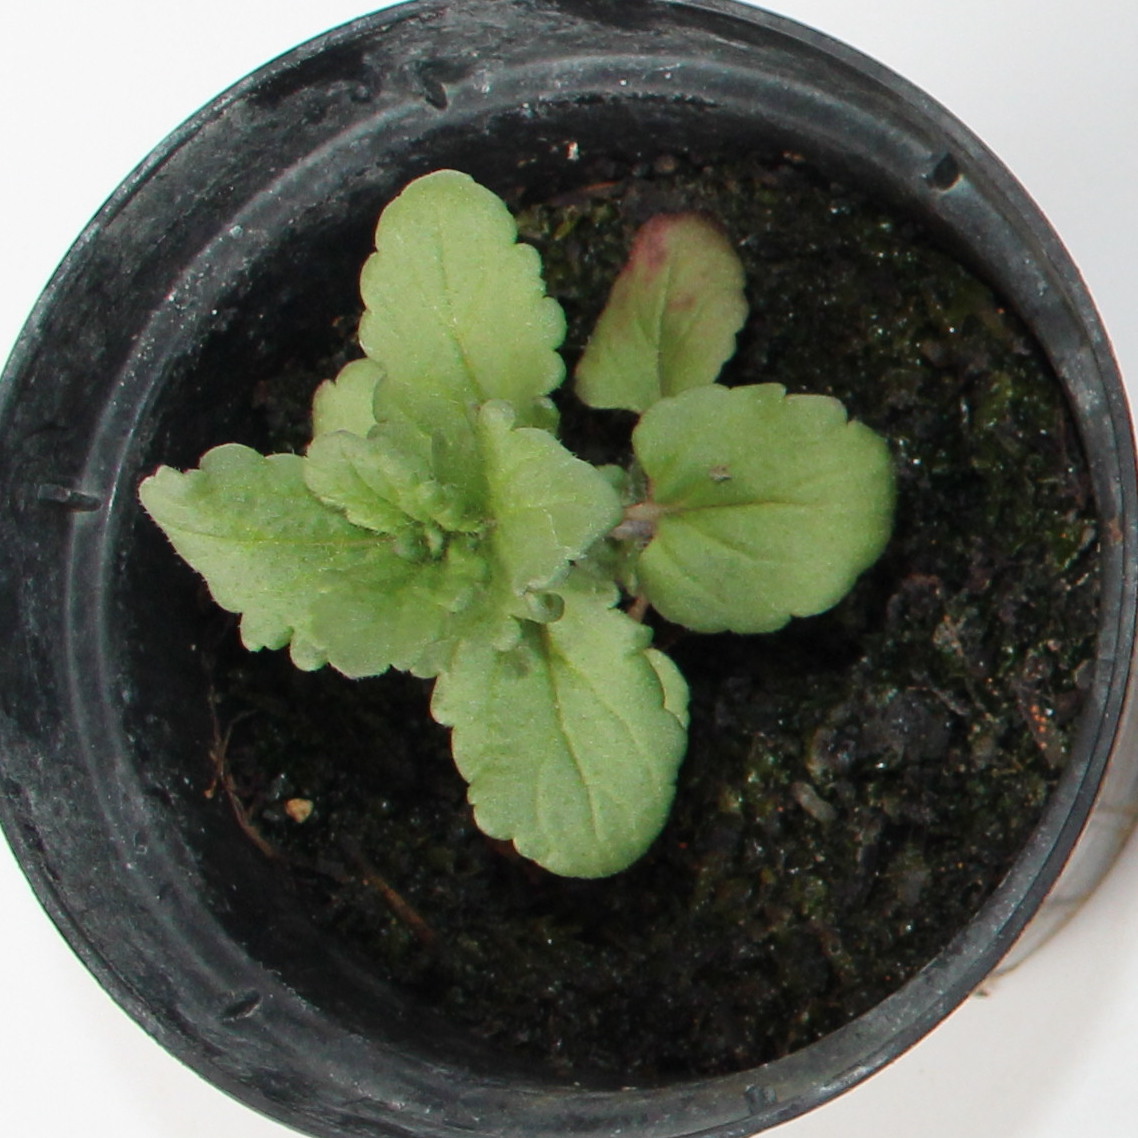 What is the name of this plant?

Veronica persica
